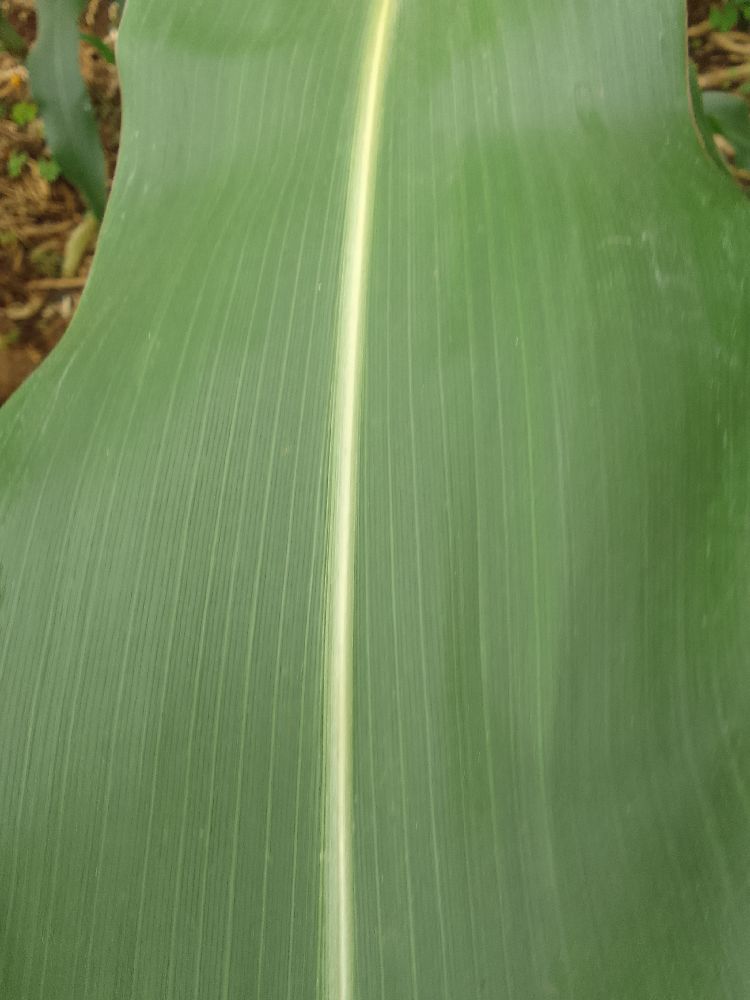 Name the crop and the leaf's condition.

maize, healthy
